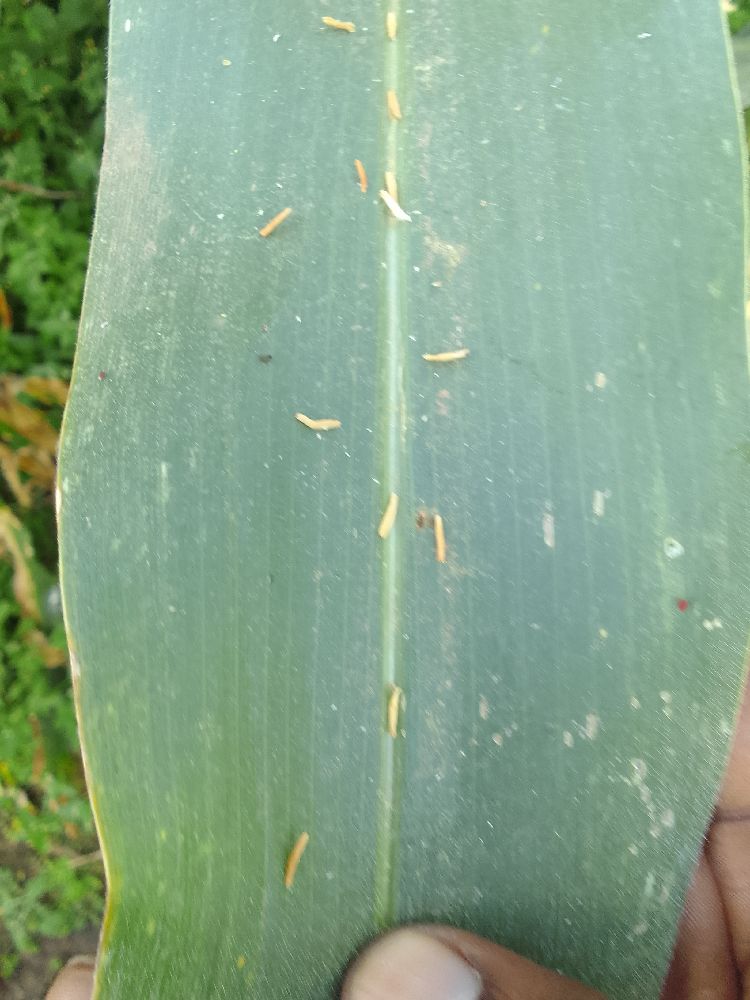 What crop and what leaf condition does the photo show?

maize, healthy
